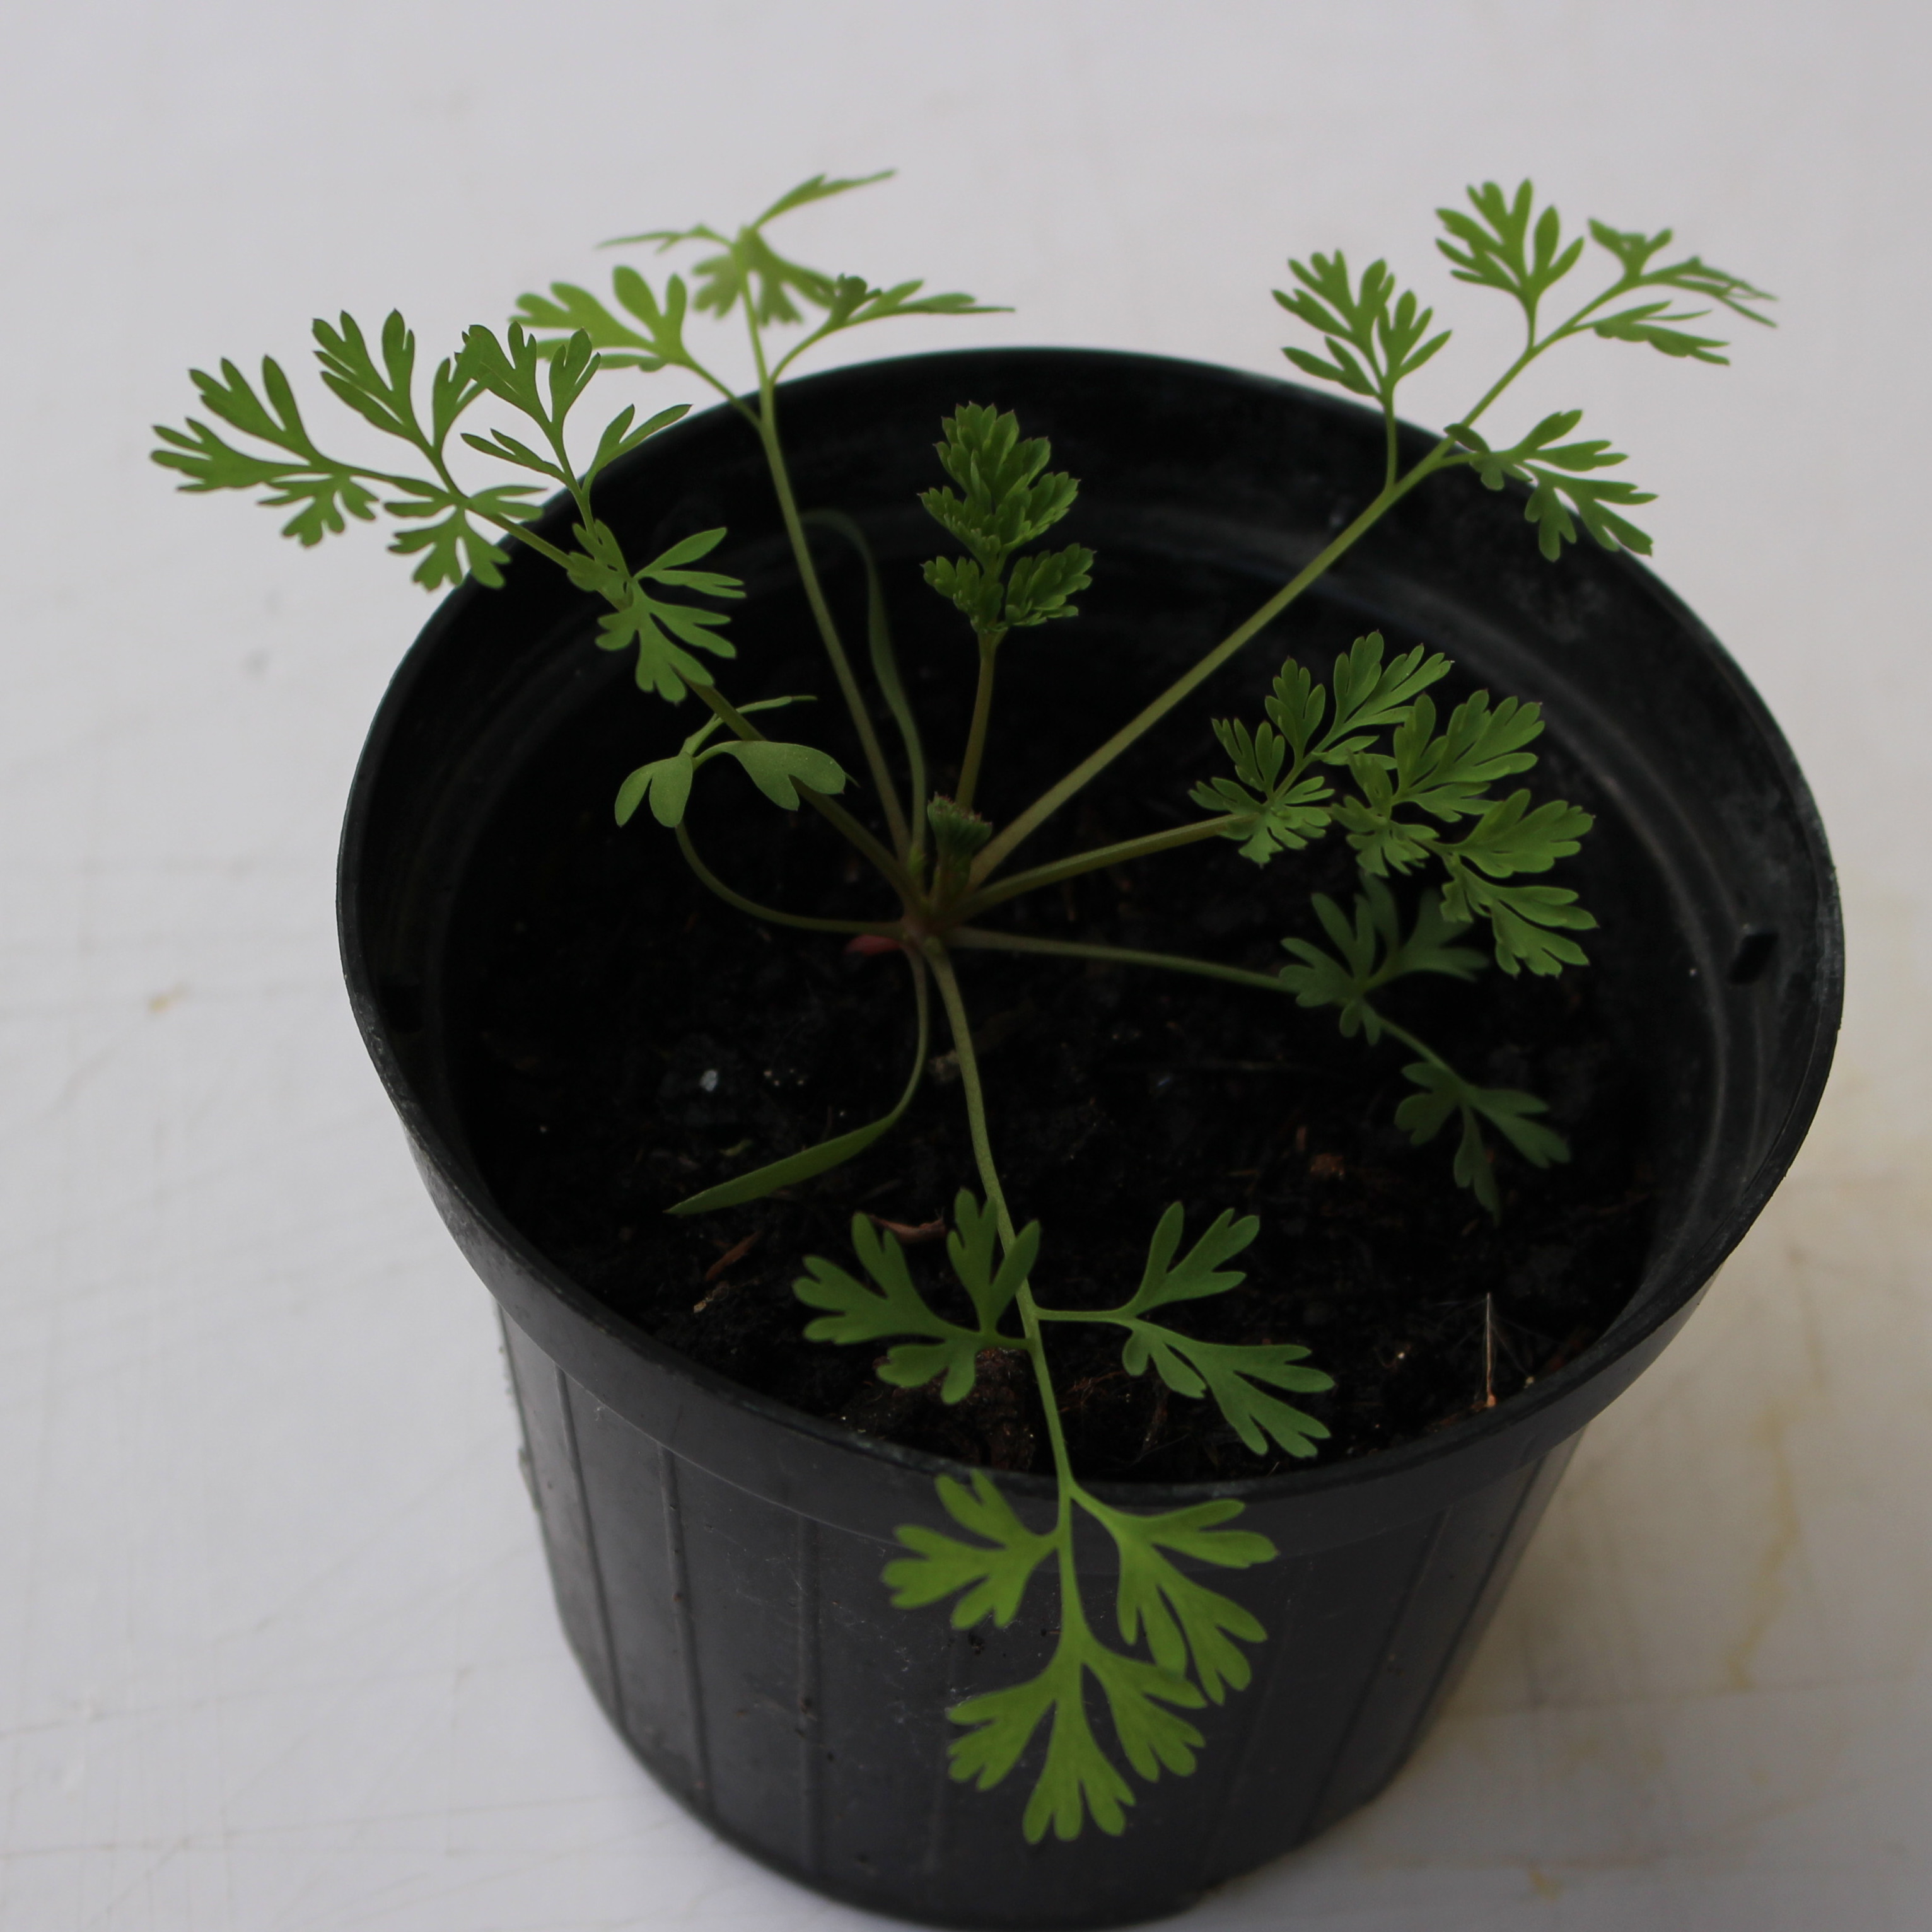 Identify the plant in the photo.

Fumaria officinalis
